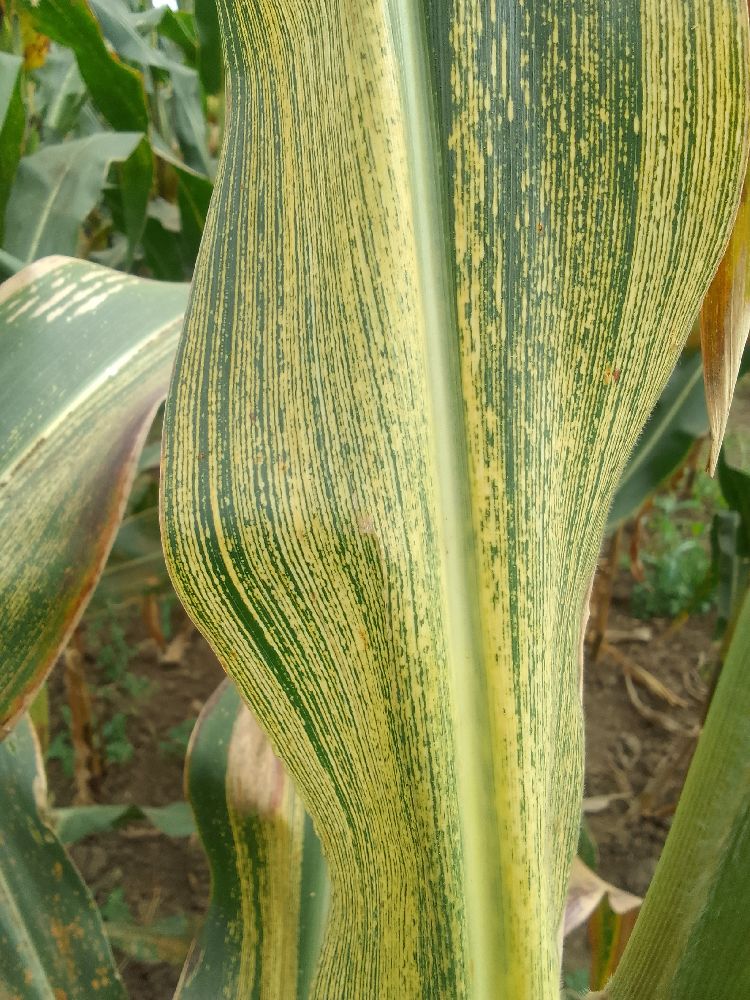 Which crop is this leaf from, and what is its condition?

maize, maize streak virus
